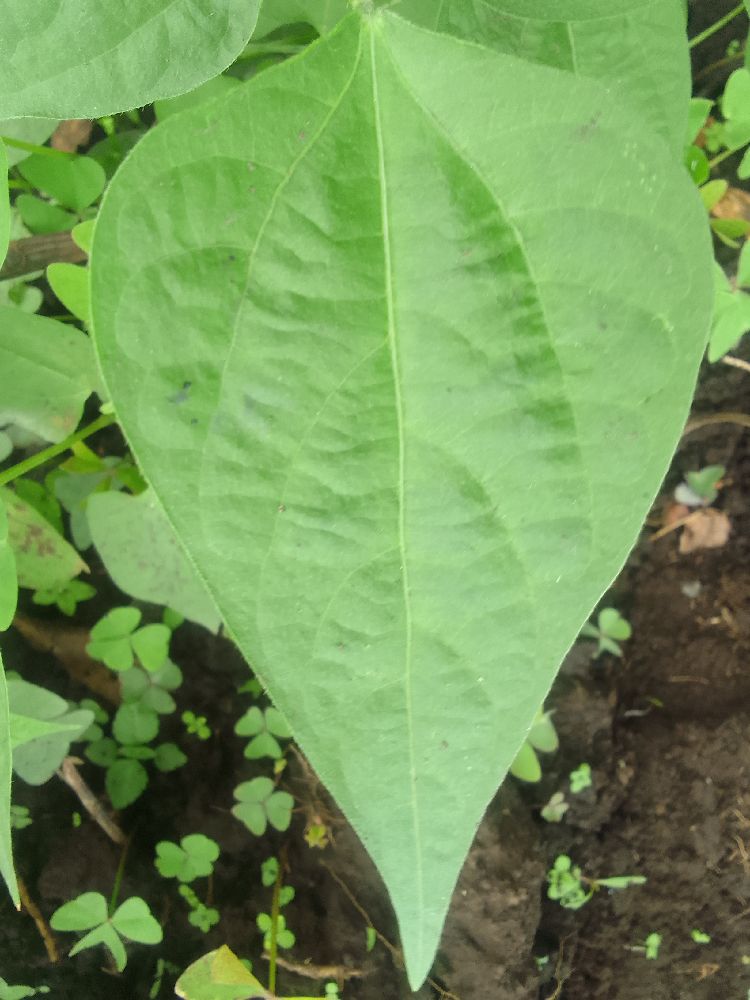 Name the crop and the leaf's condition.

common bean, healthy
